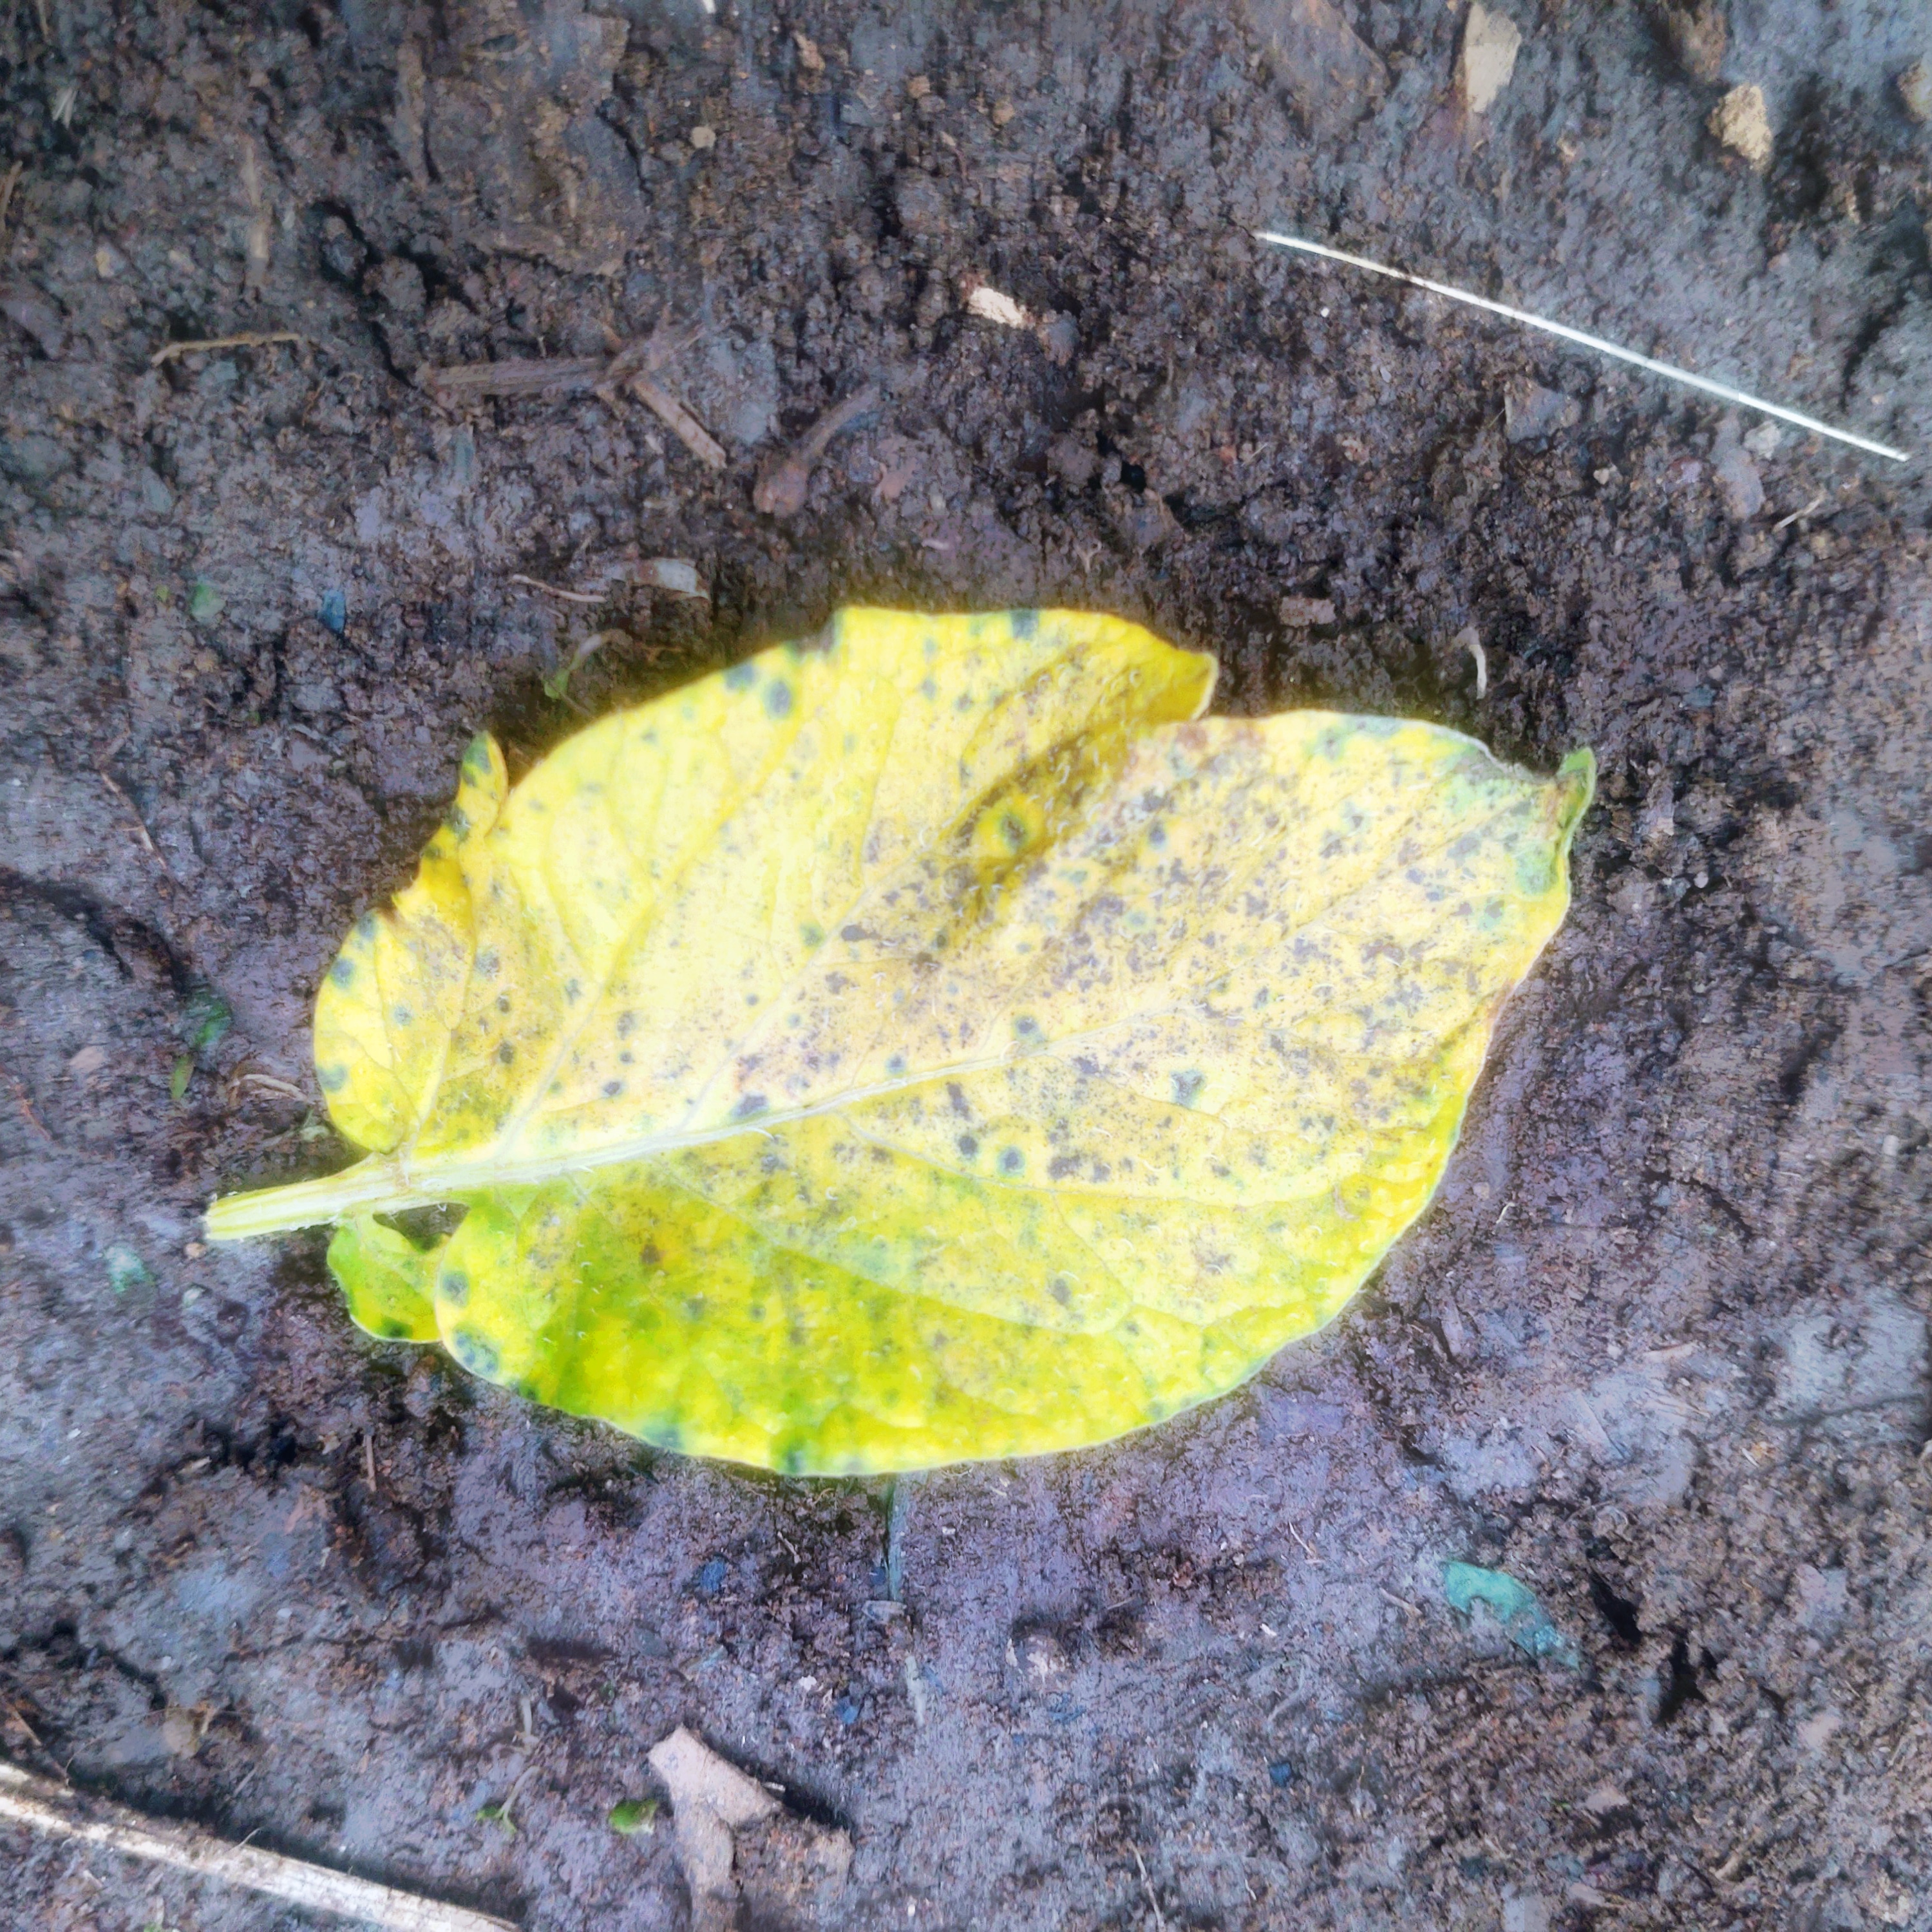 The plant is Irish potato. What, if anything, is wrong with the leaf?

late blight
